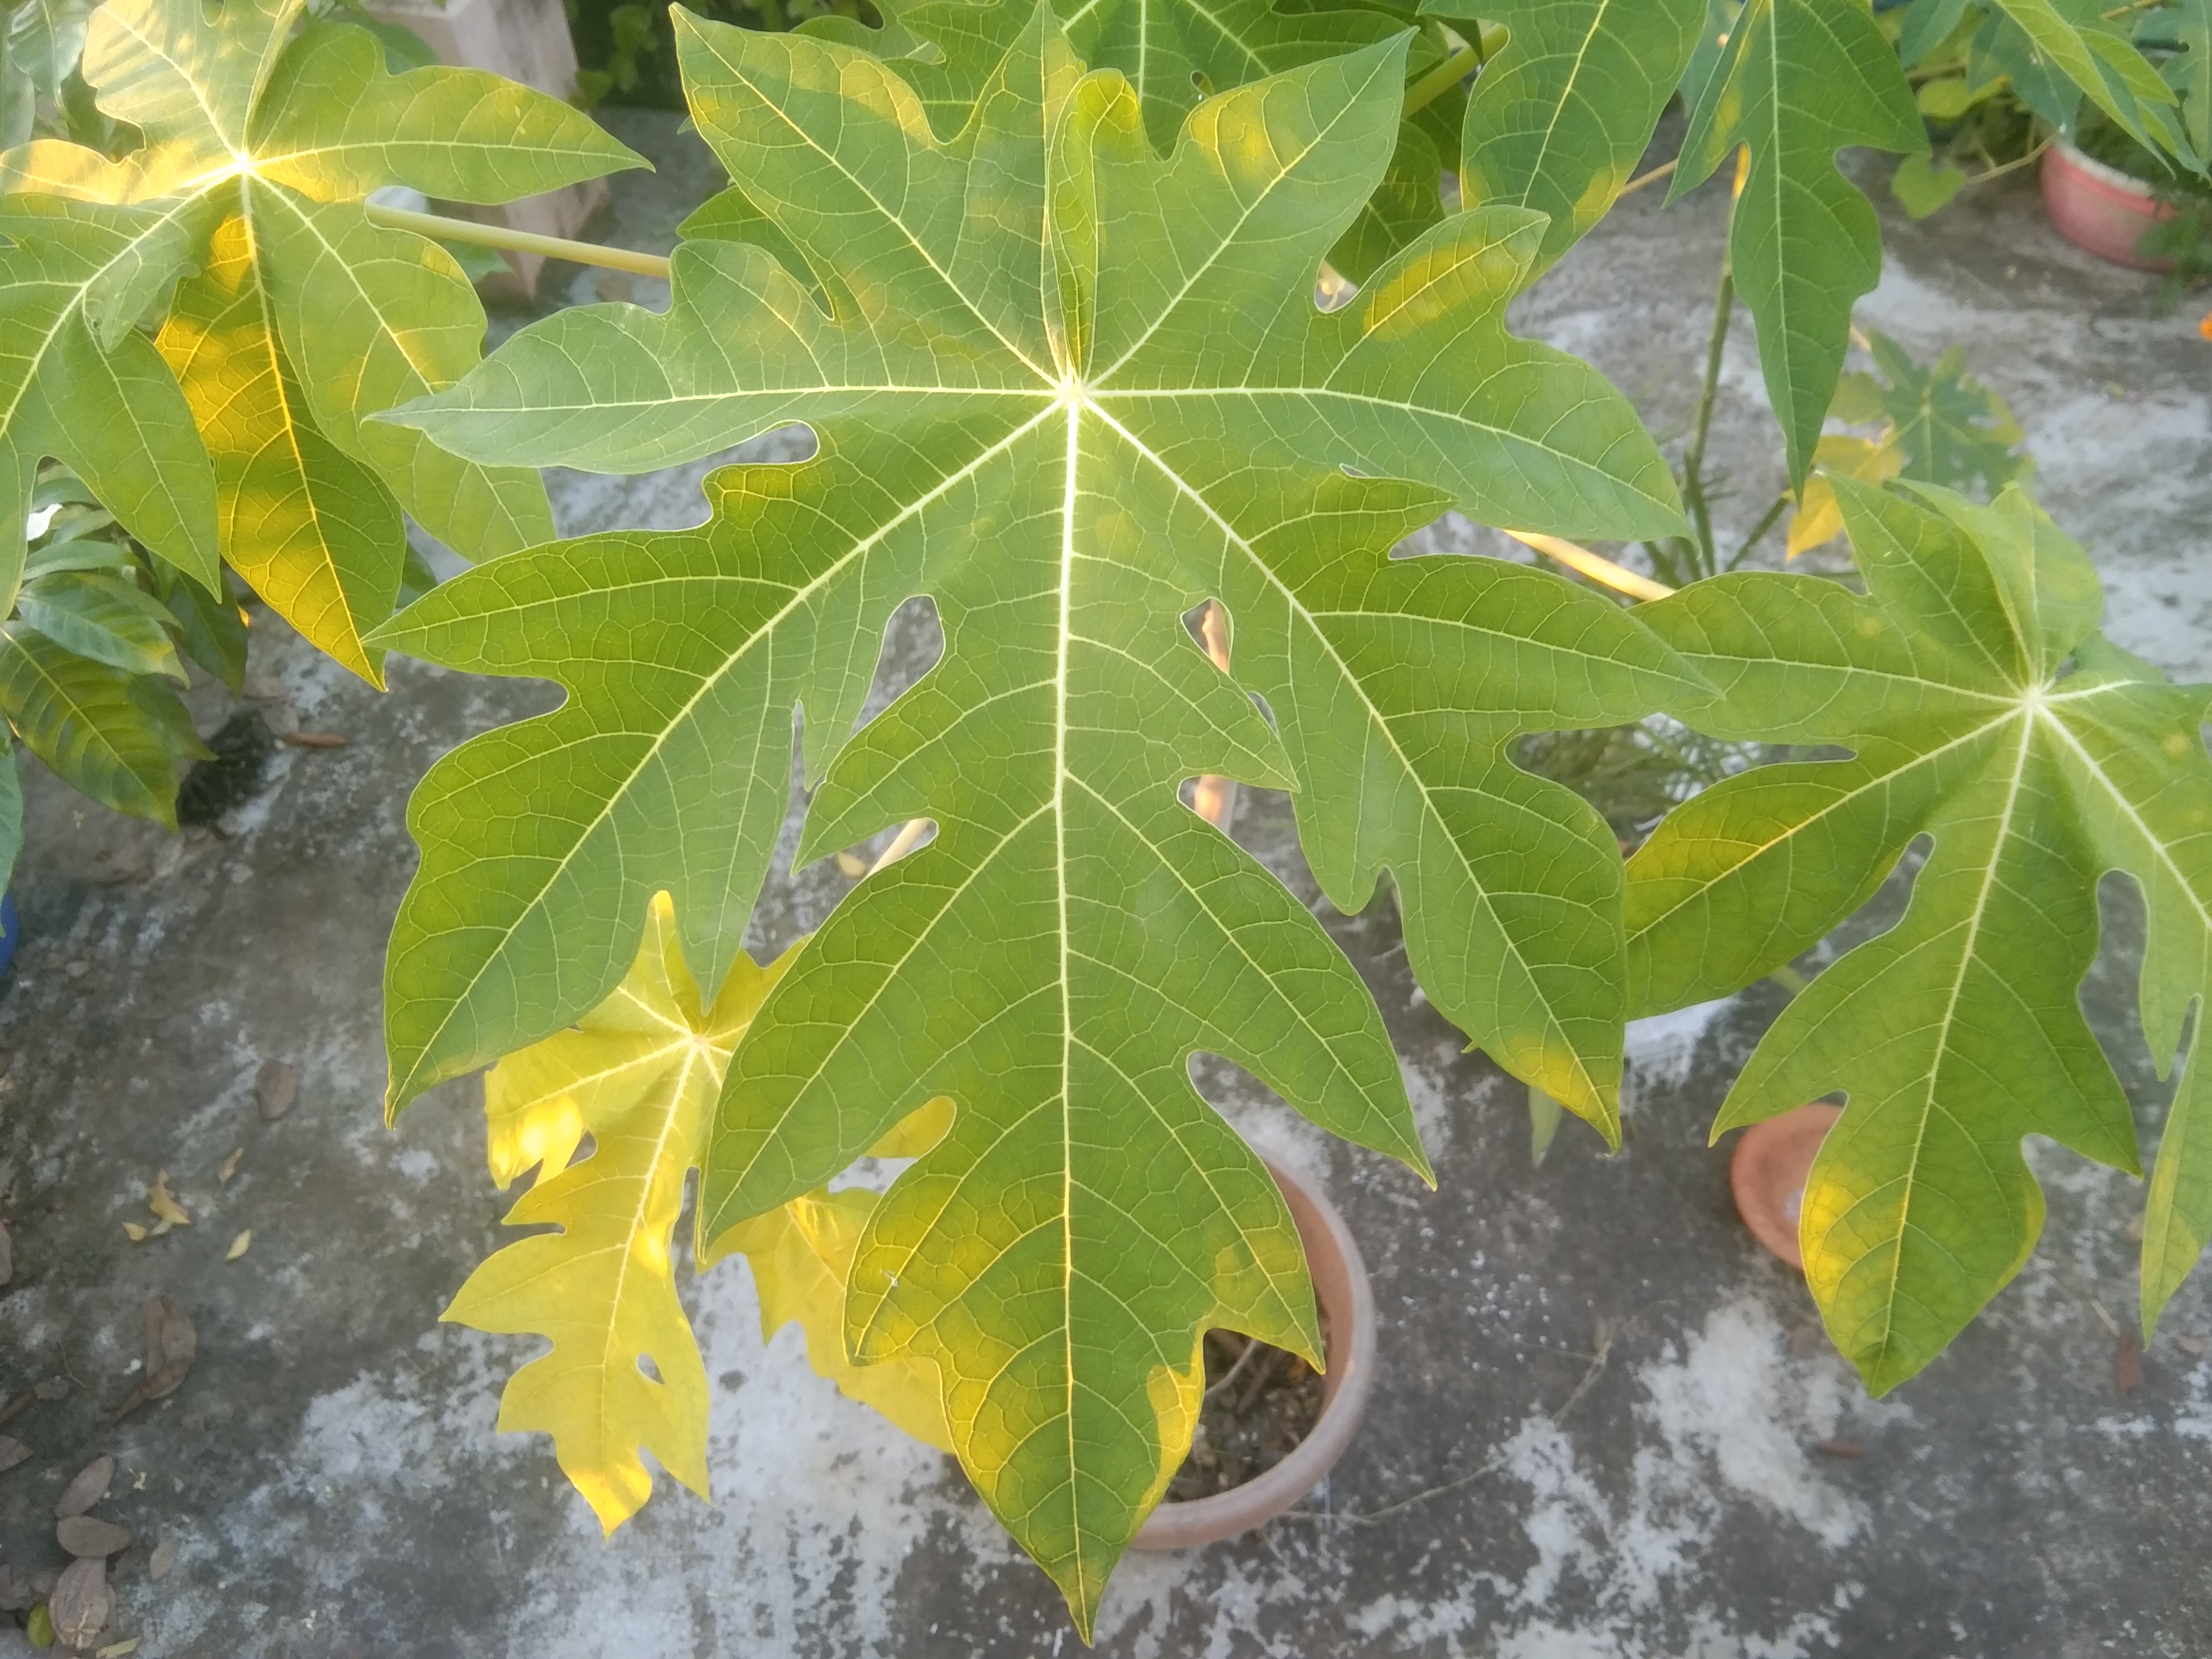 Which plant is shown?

papaya
